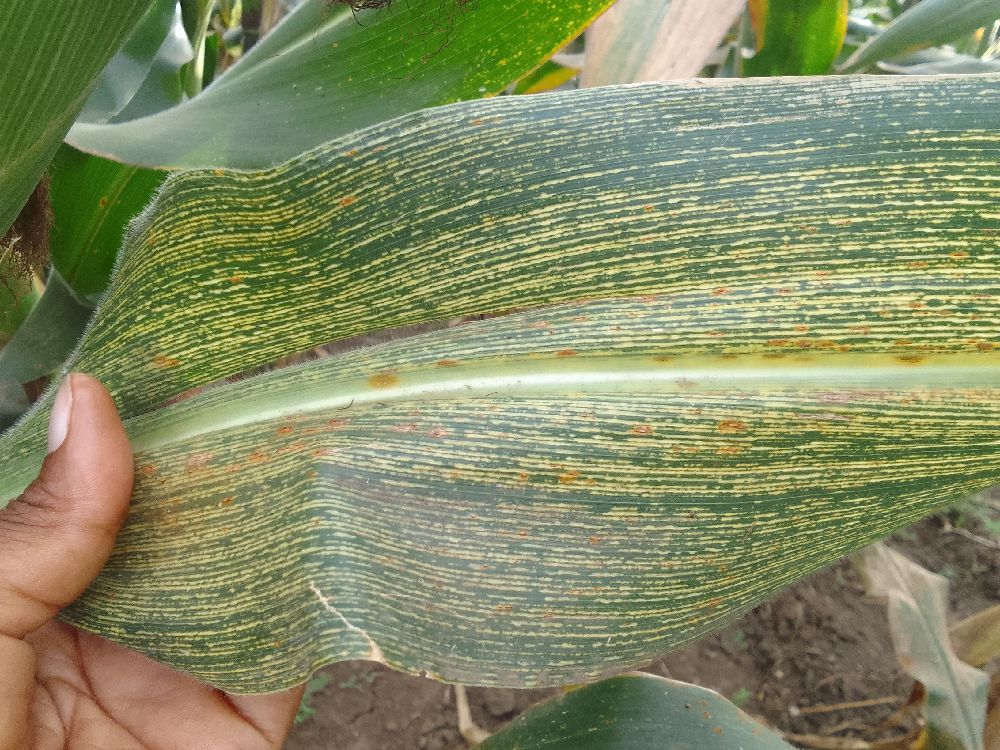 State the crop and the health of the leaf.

maize, maize streak virus
